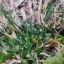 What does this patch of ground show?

grass
